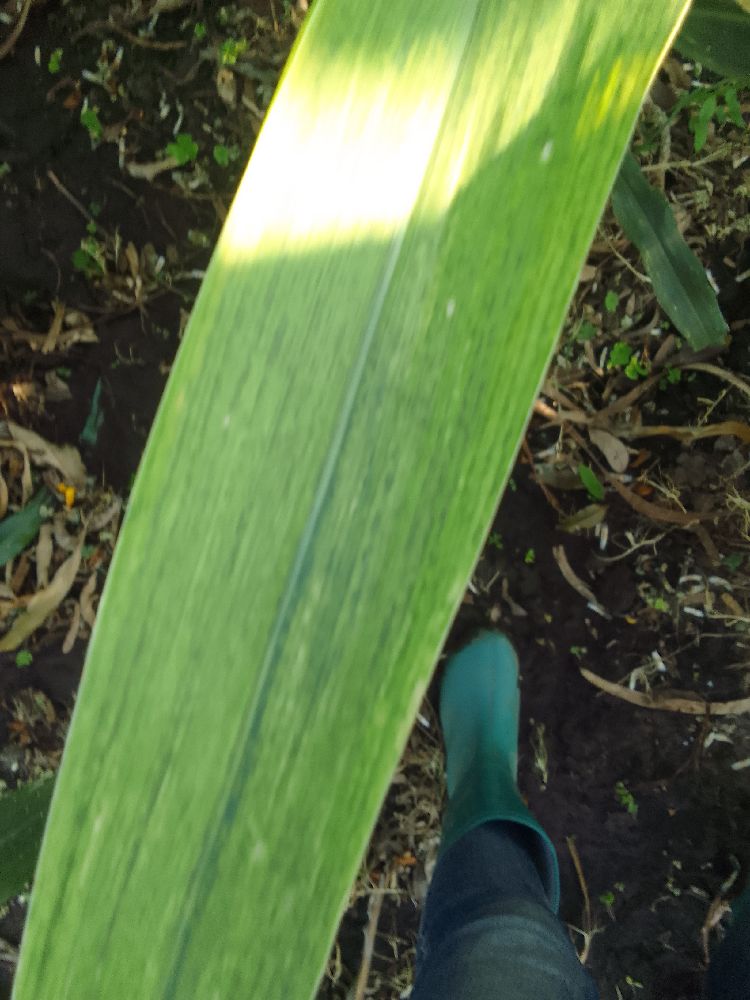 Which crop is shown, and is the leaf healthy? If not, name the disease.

maize, maize lethal necrosis
